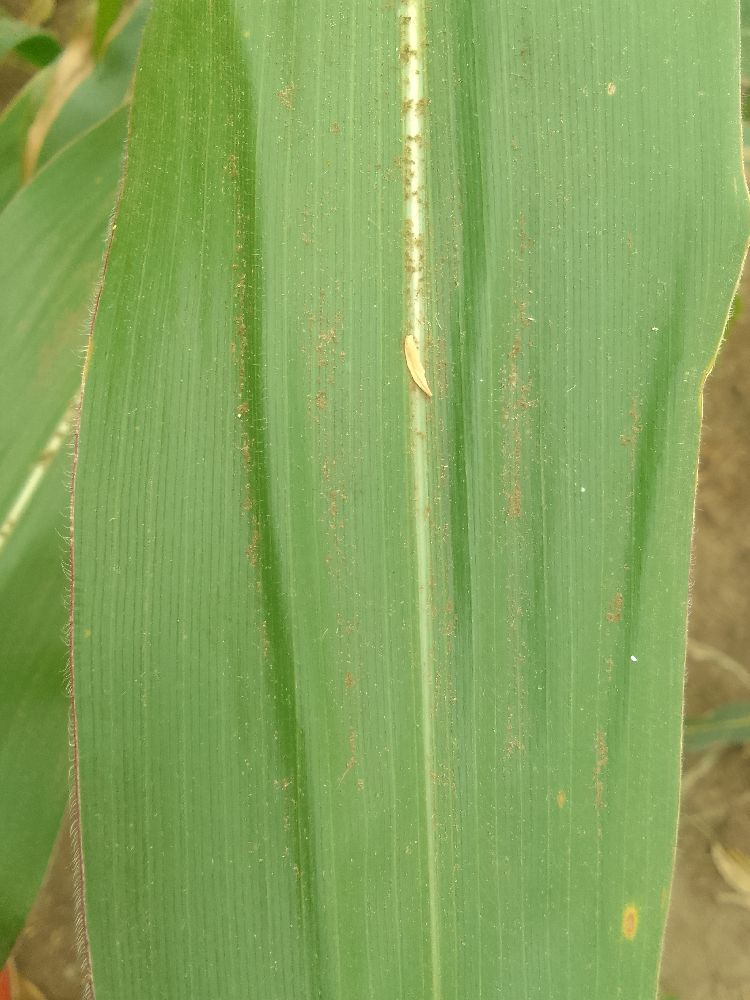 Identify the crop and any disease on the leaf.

maize, healthy
